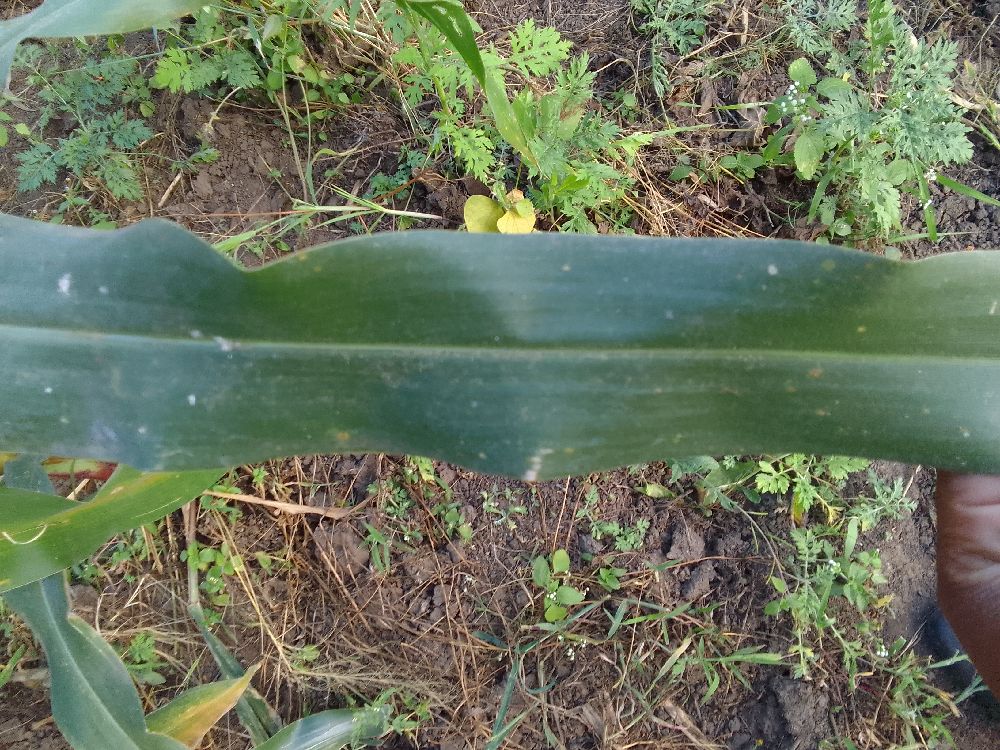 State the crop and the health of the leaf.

maize, healthy
